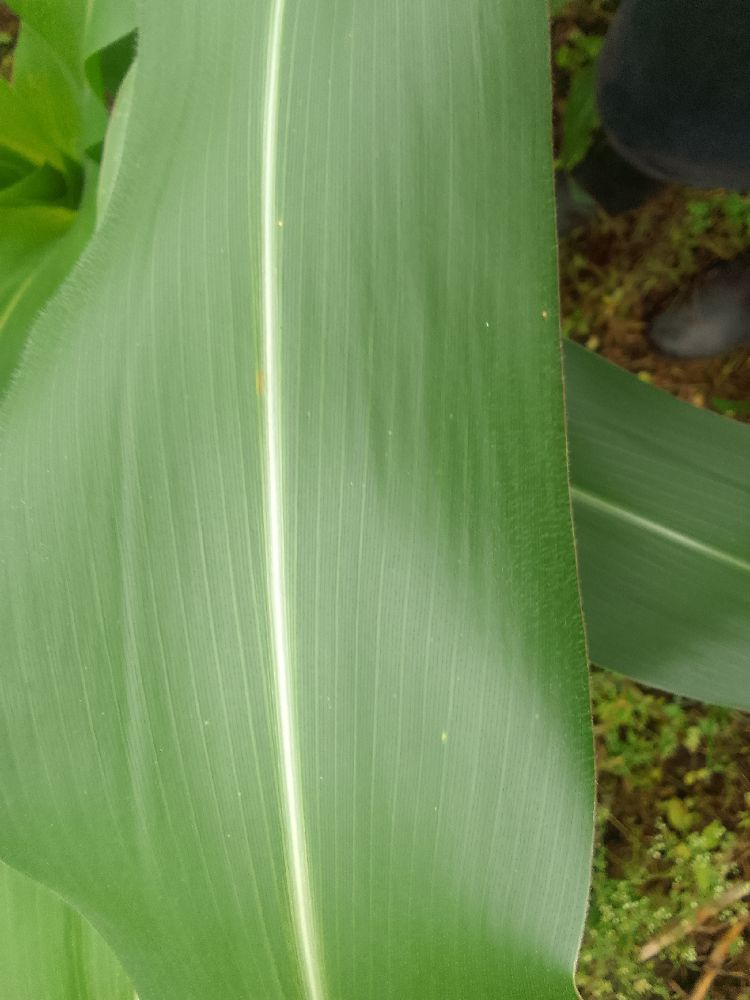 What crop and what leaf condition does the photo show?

maize, healthy
